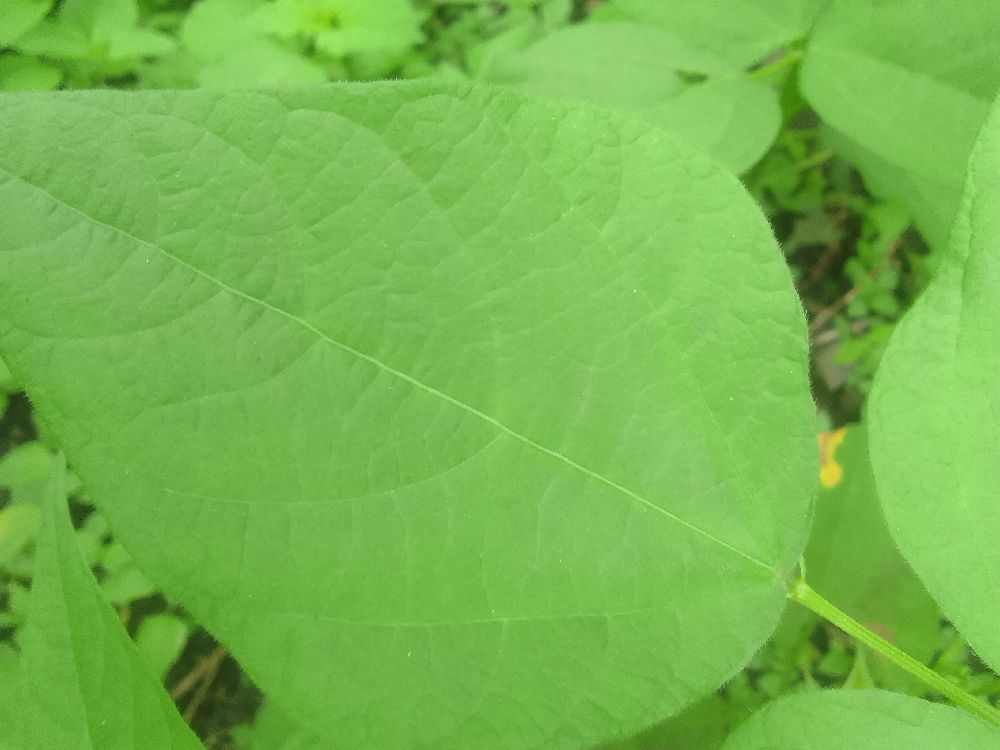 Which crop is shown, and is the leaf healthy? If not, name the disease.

common bean, healthy
